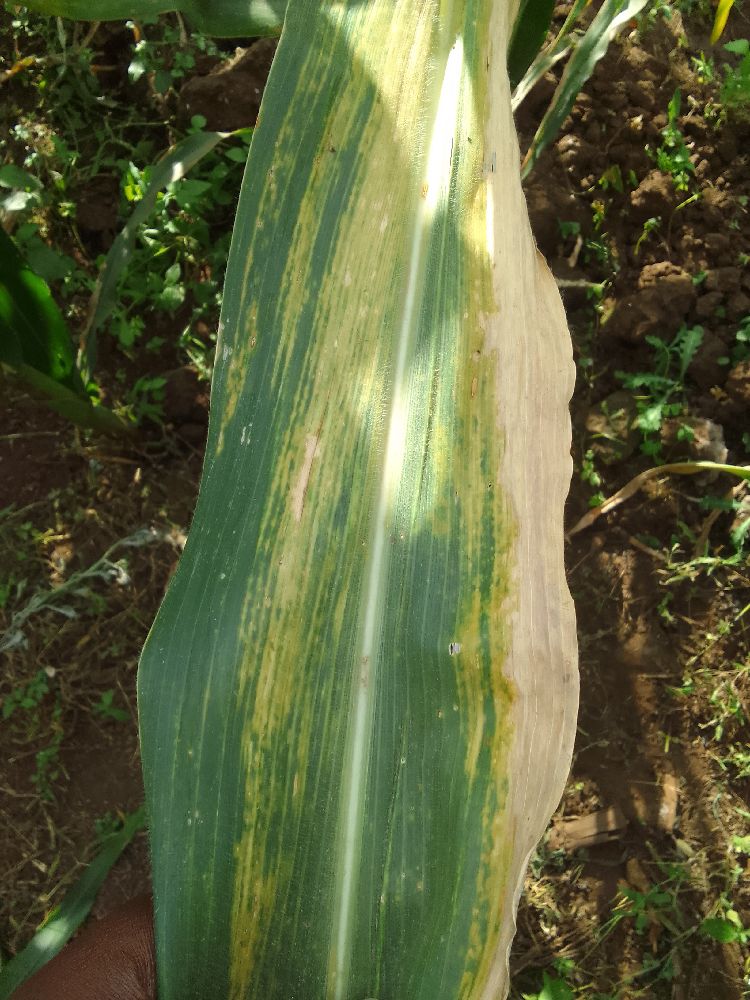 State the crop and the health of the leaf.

maize, maize lethal necrosis
